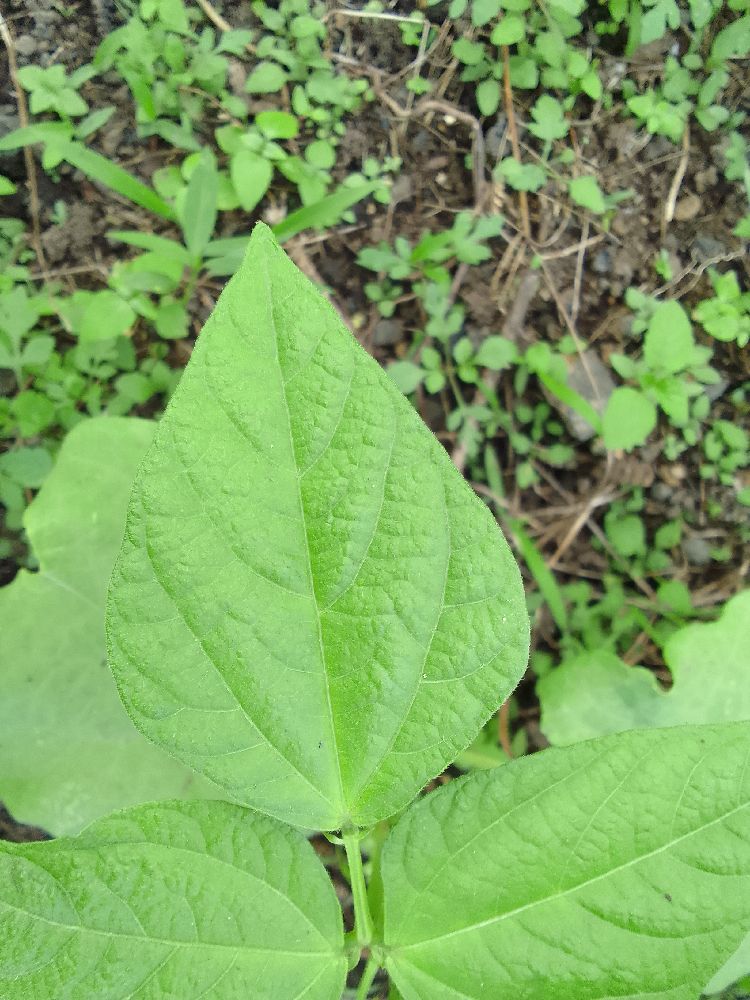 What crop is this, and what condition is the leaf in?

common bean, healthy
